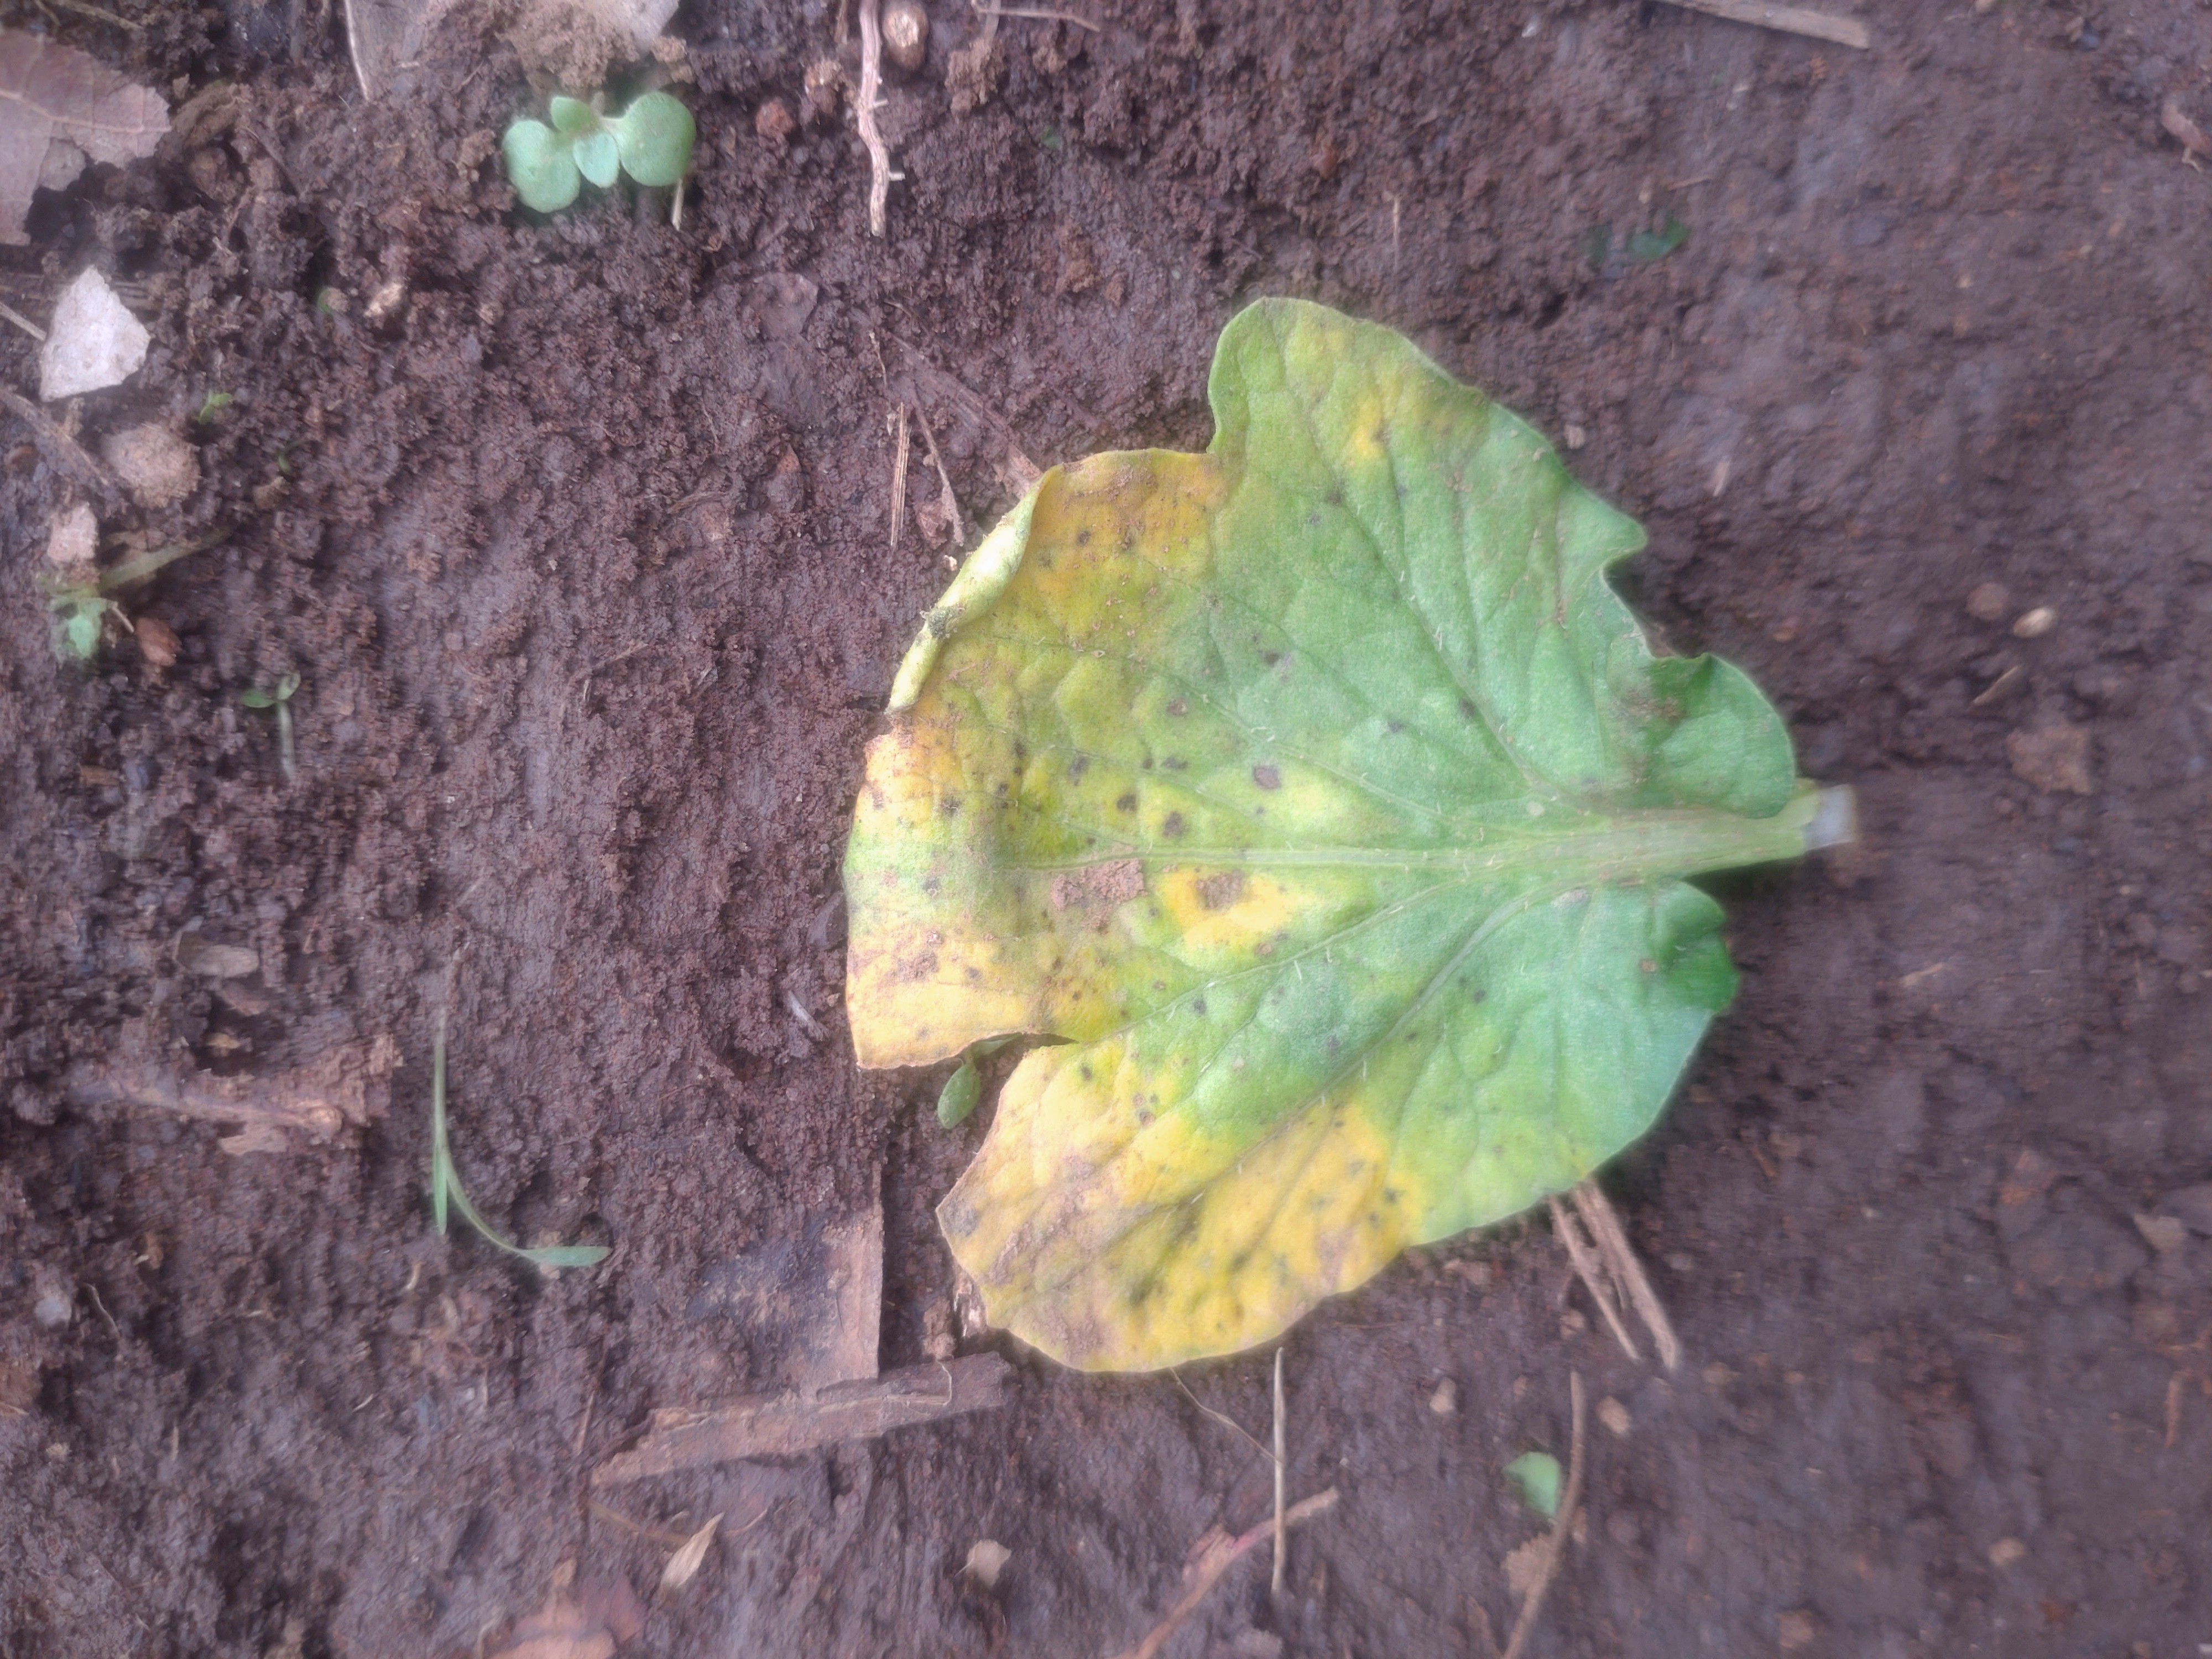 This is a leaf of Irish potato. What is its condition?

late blight
